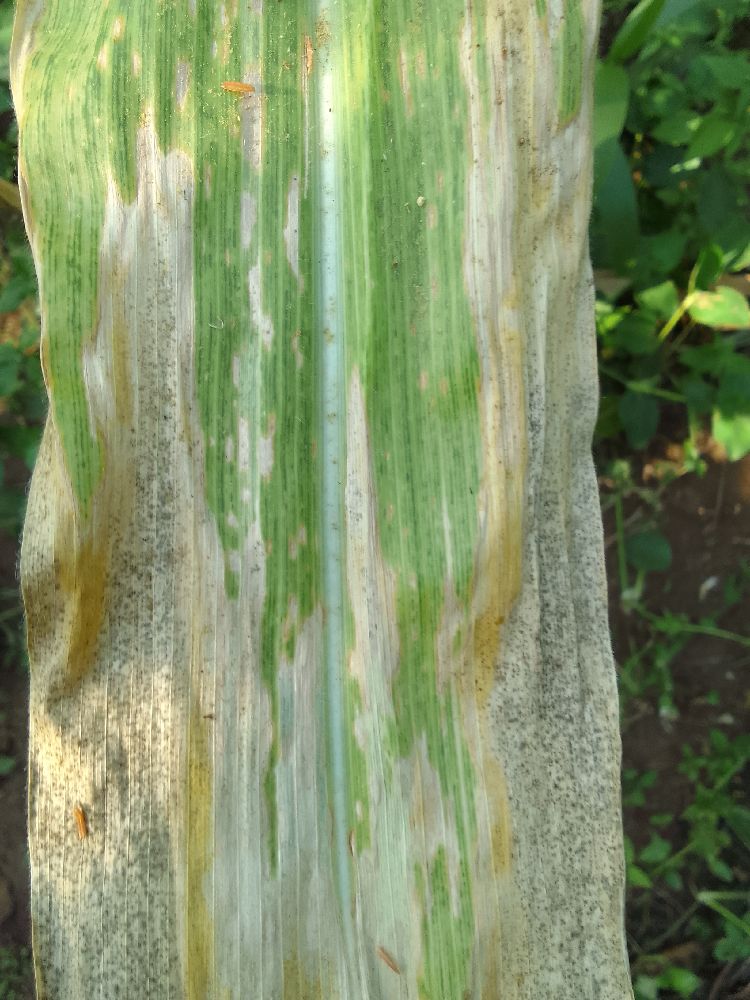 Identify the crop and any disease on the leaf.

maize, maize lethal necrosis
